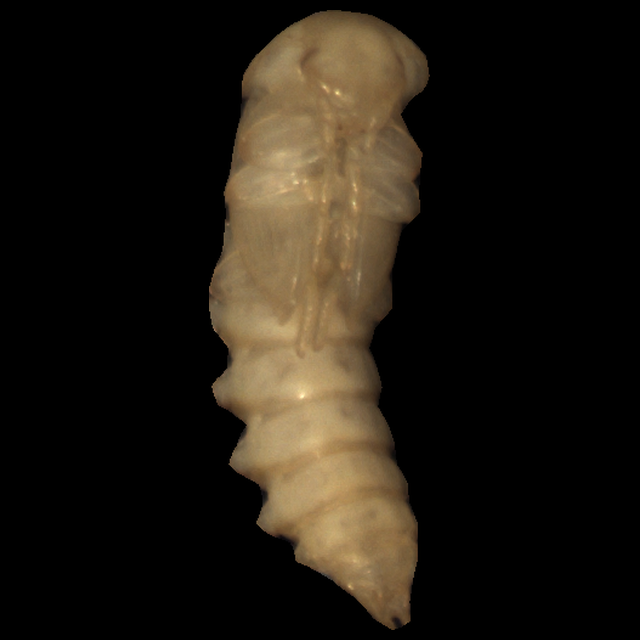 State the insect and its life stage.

mealworm pupa
